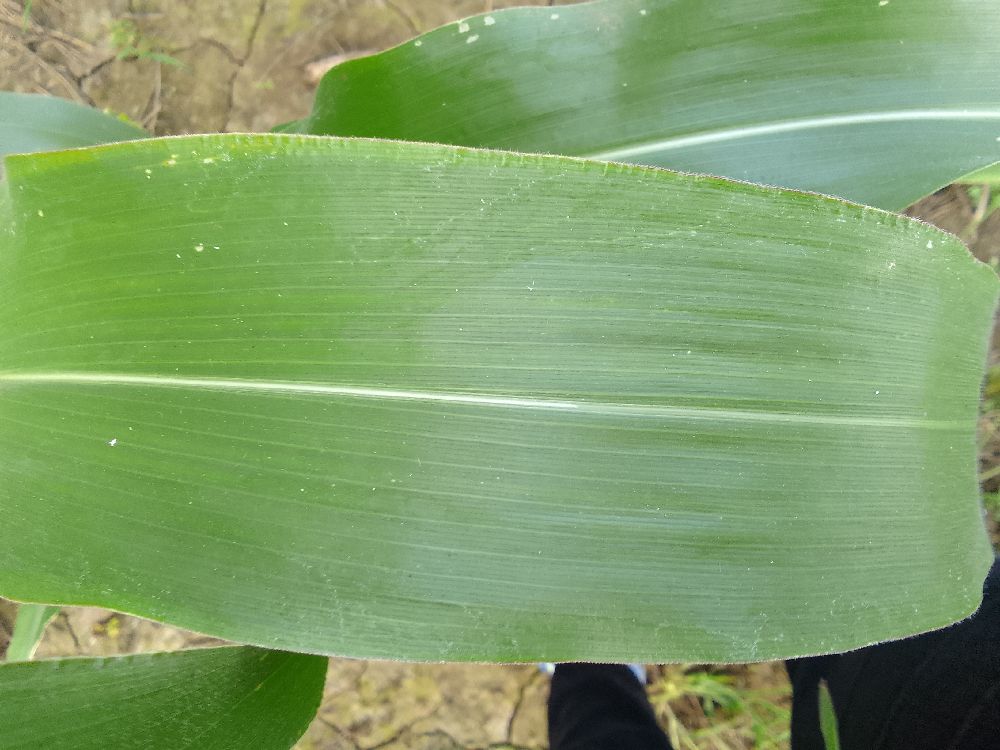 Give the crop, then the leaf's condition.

maize, healthy
